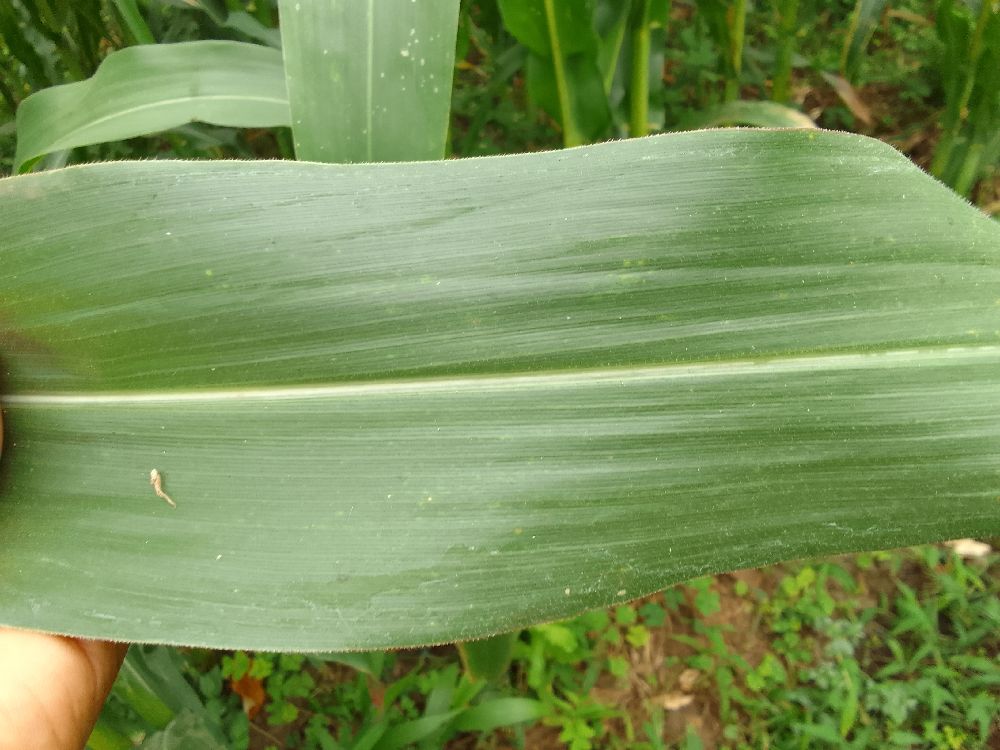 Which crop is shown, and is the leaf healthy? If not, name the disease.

maize, healthy
